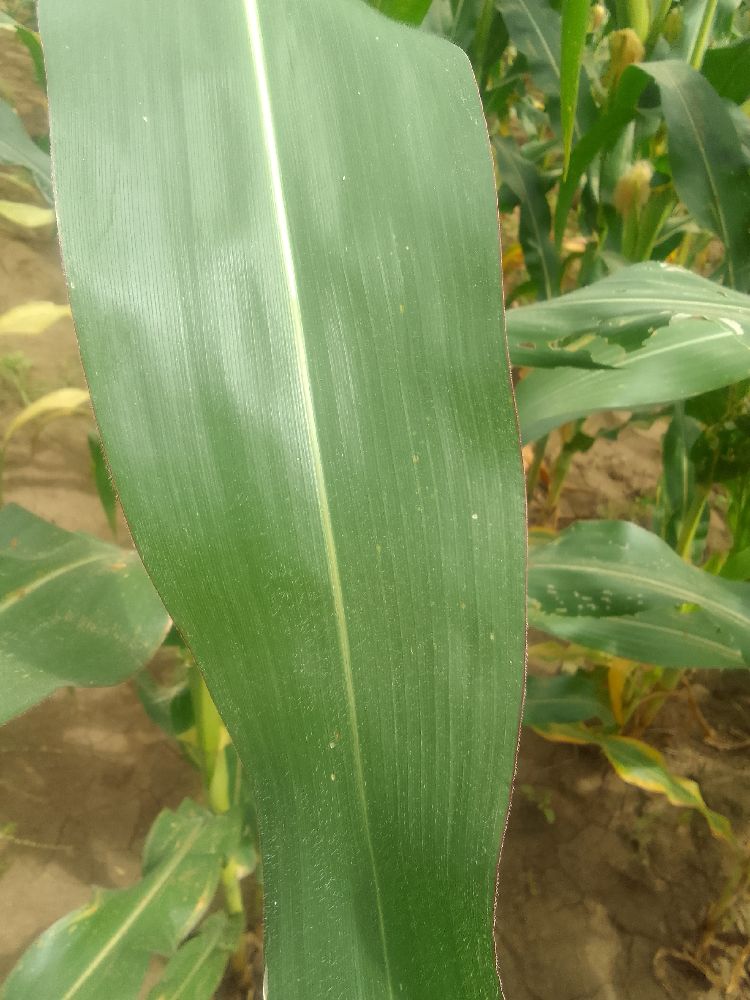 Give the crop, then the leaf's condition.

maize, healthy
